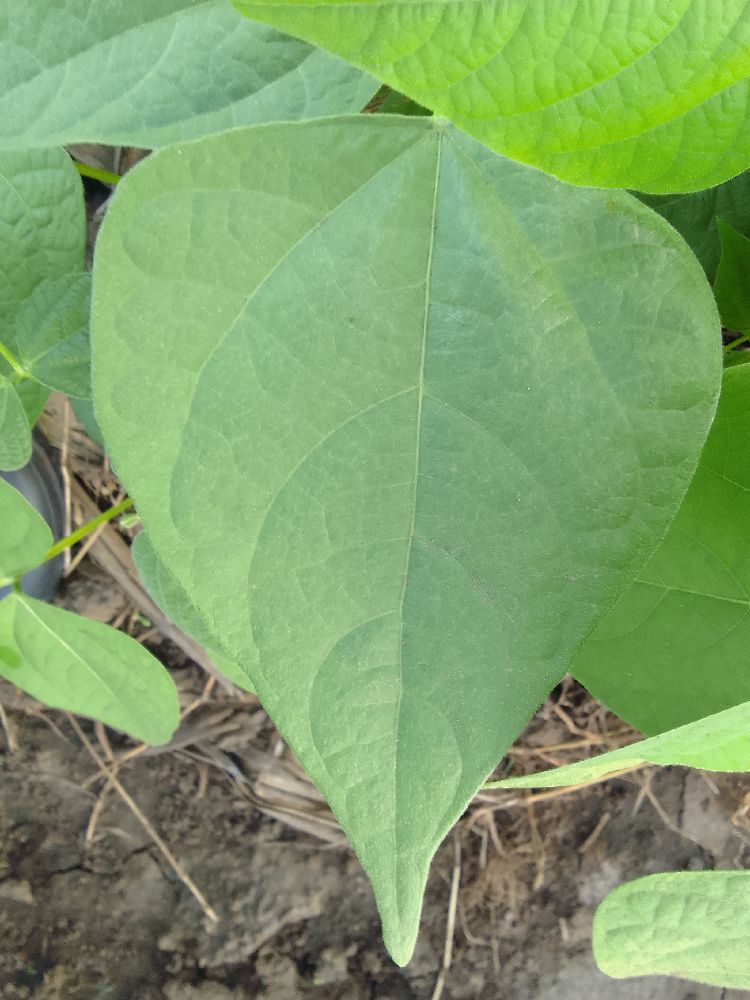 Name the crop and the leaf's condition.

common bean, healthy
